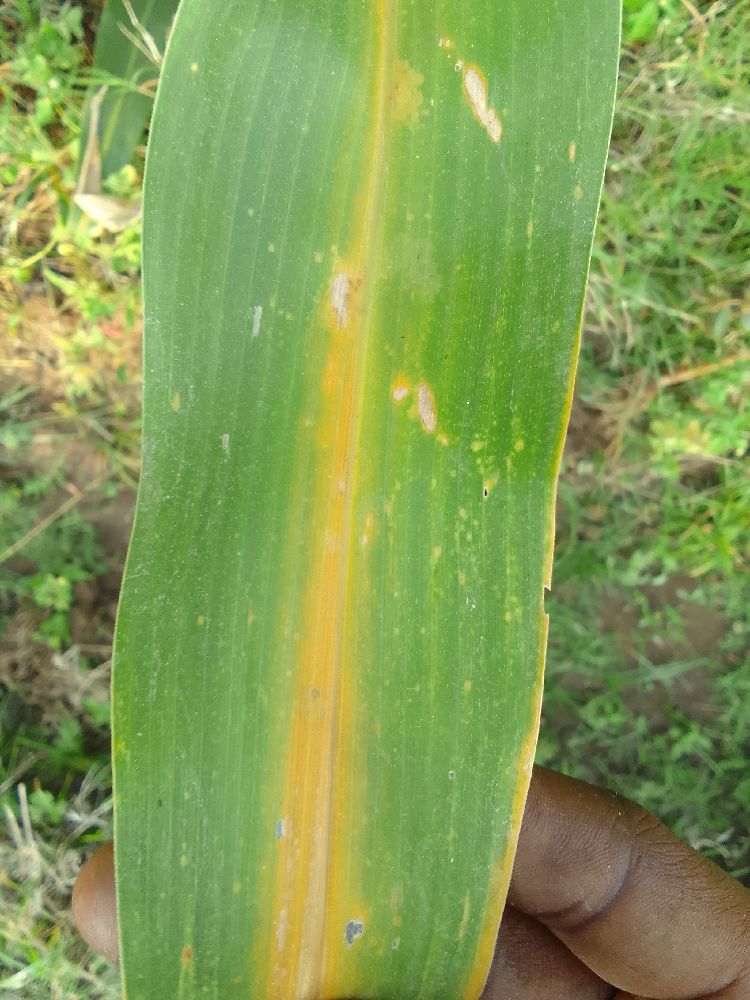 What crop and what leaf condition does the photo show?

maize, maize lethal necrosis
